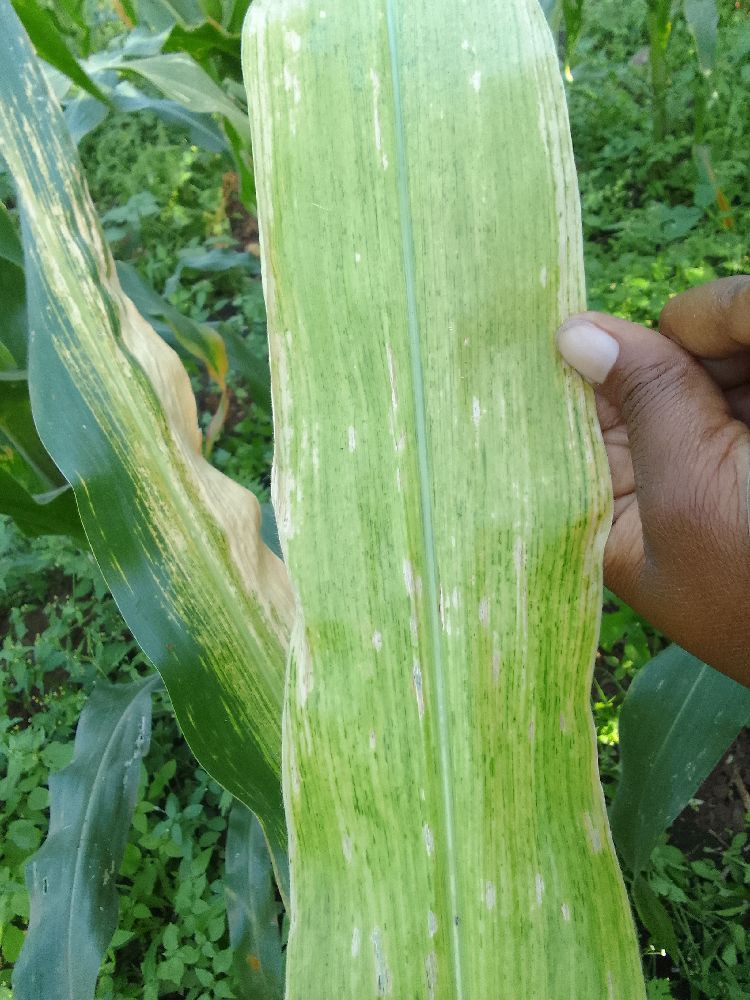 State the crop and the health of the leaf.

maize, maize lethal necrosis
